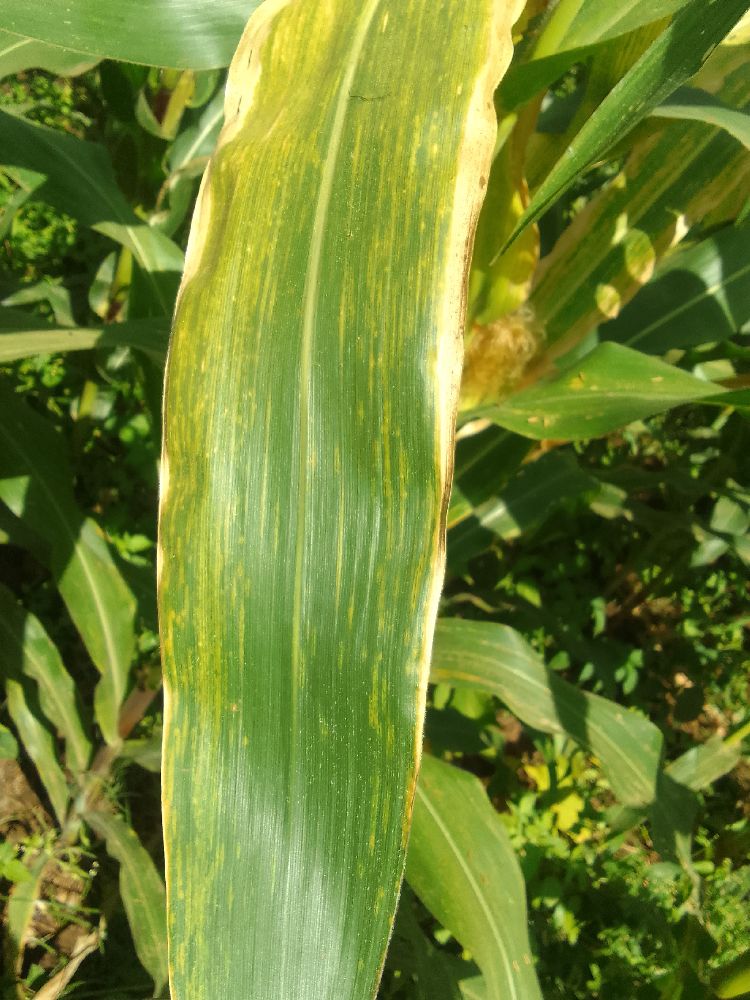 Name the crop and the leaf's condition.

maize, maize lethal necrosis
